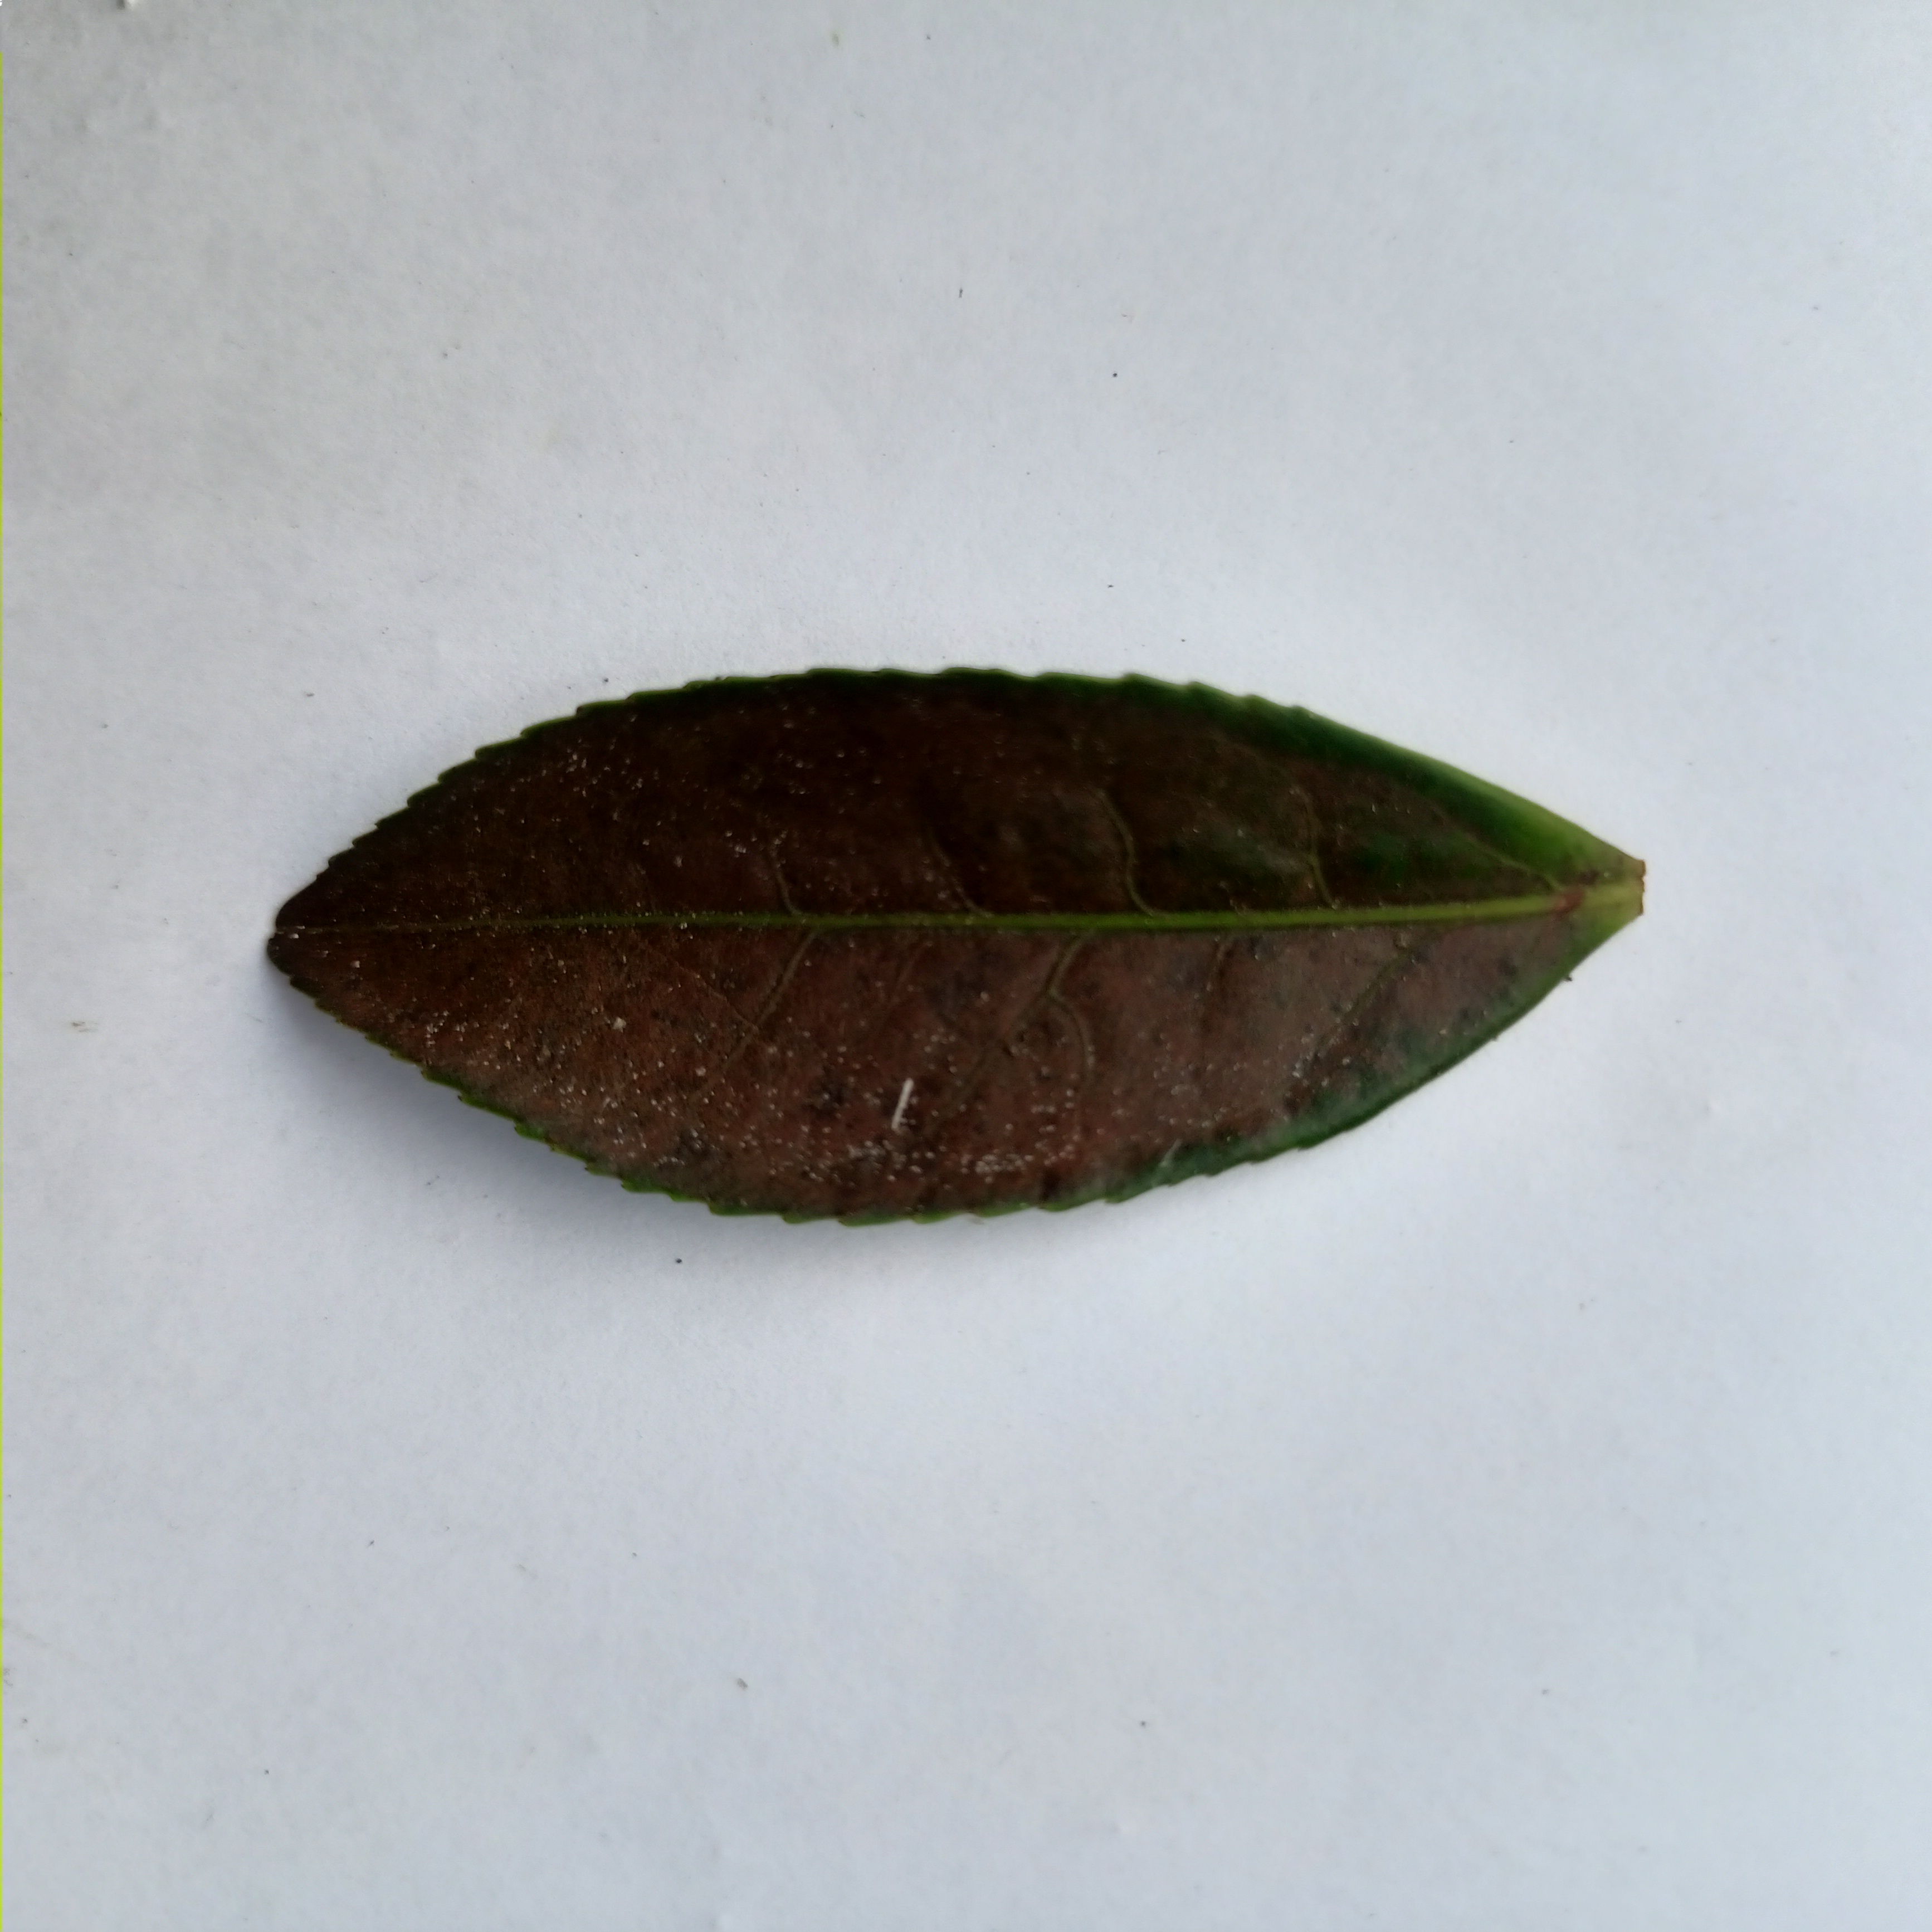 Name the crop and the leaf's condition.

tea, red rust
